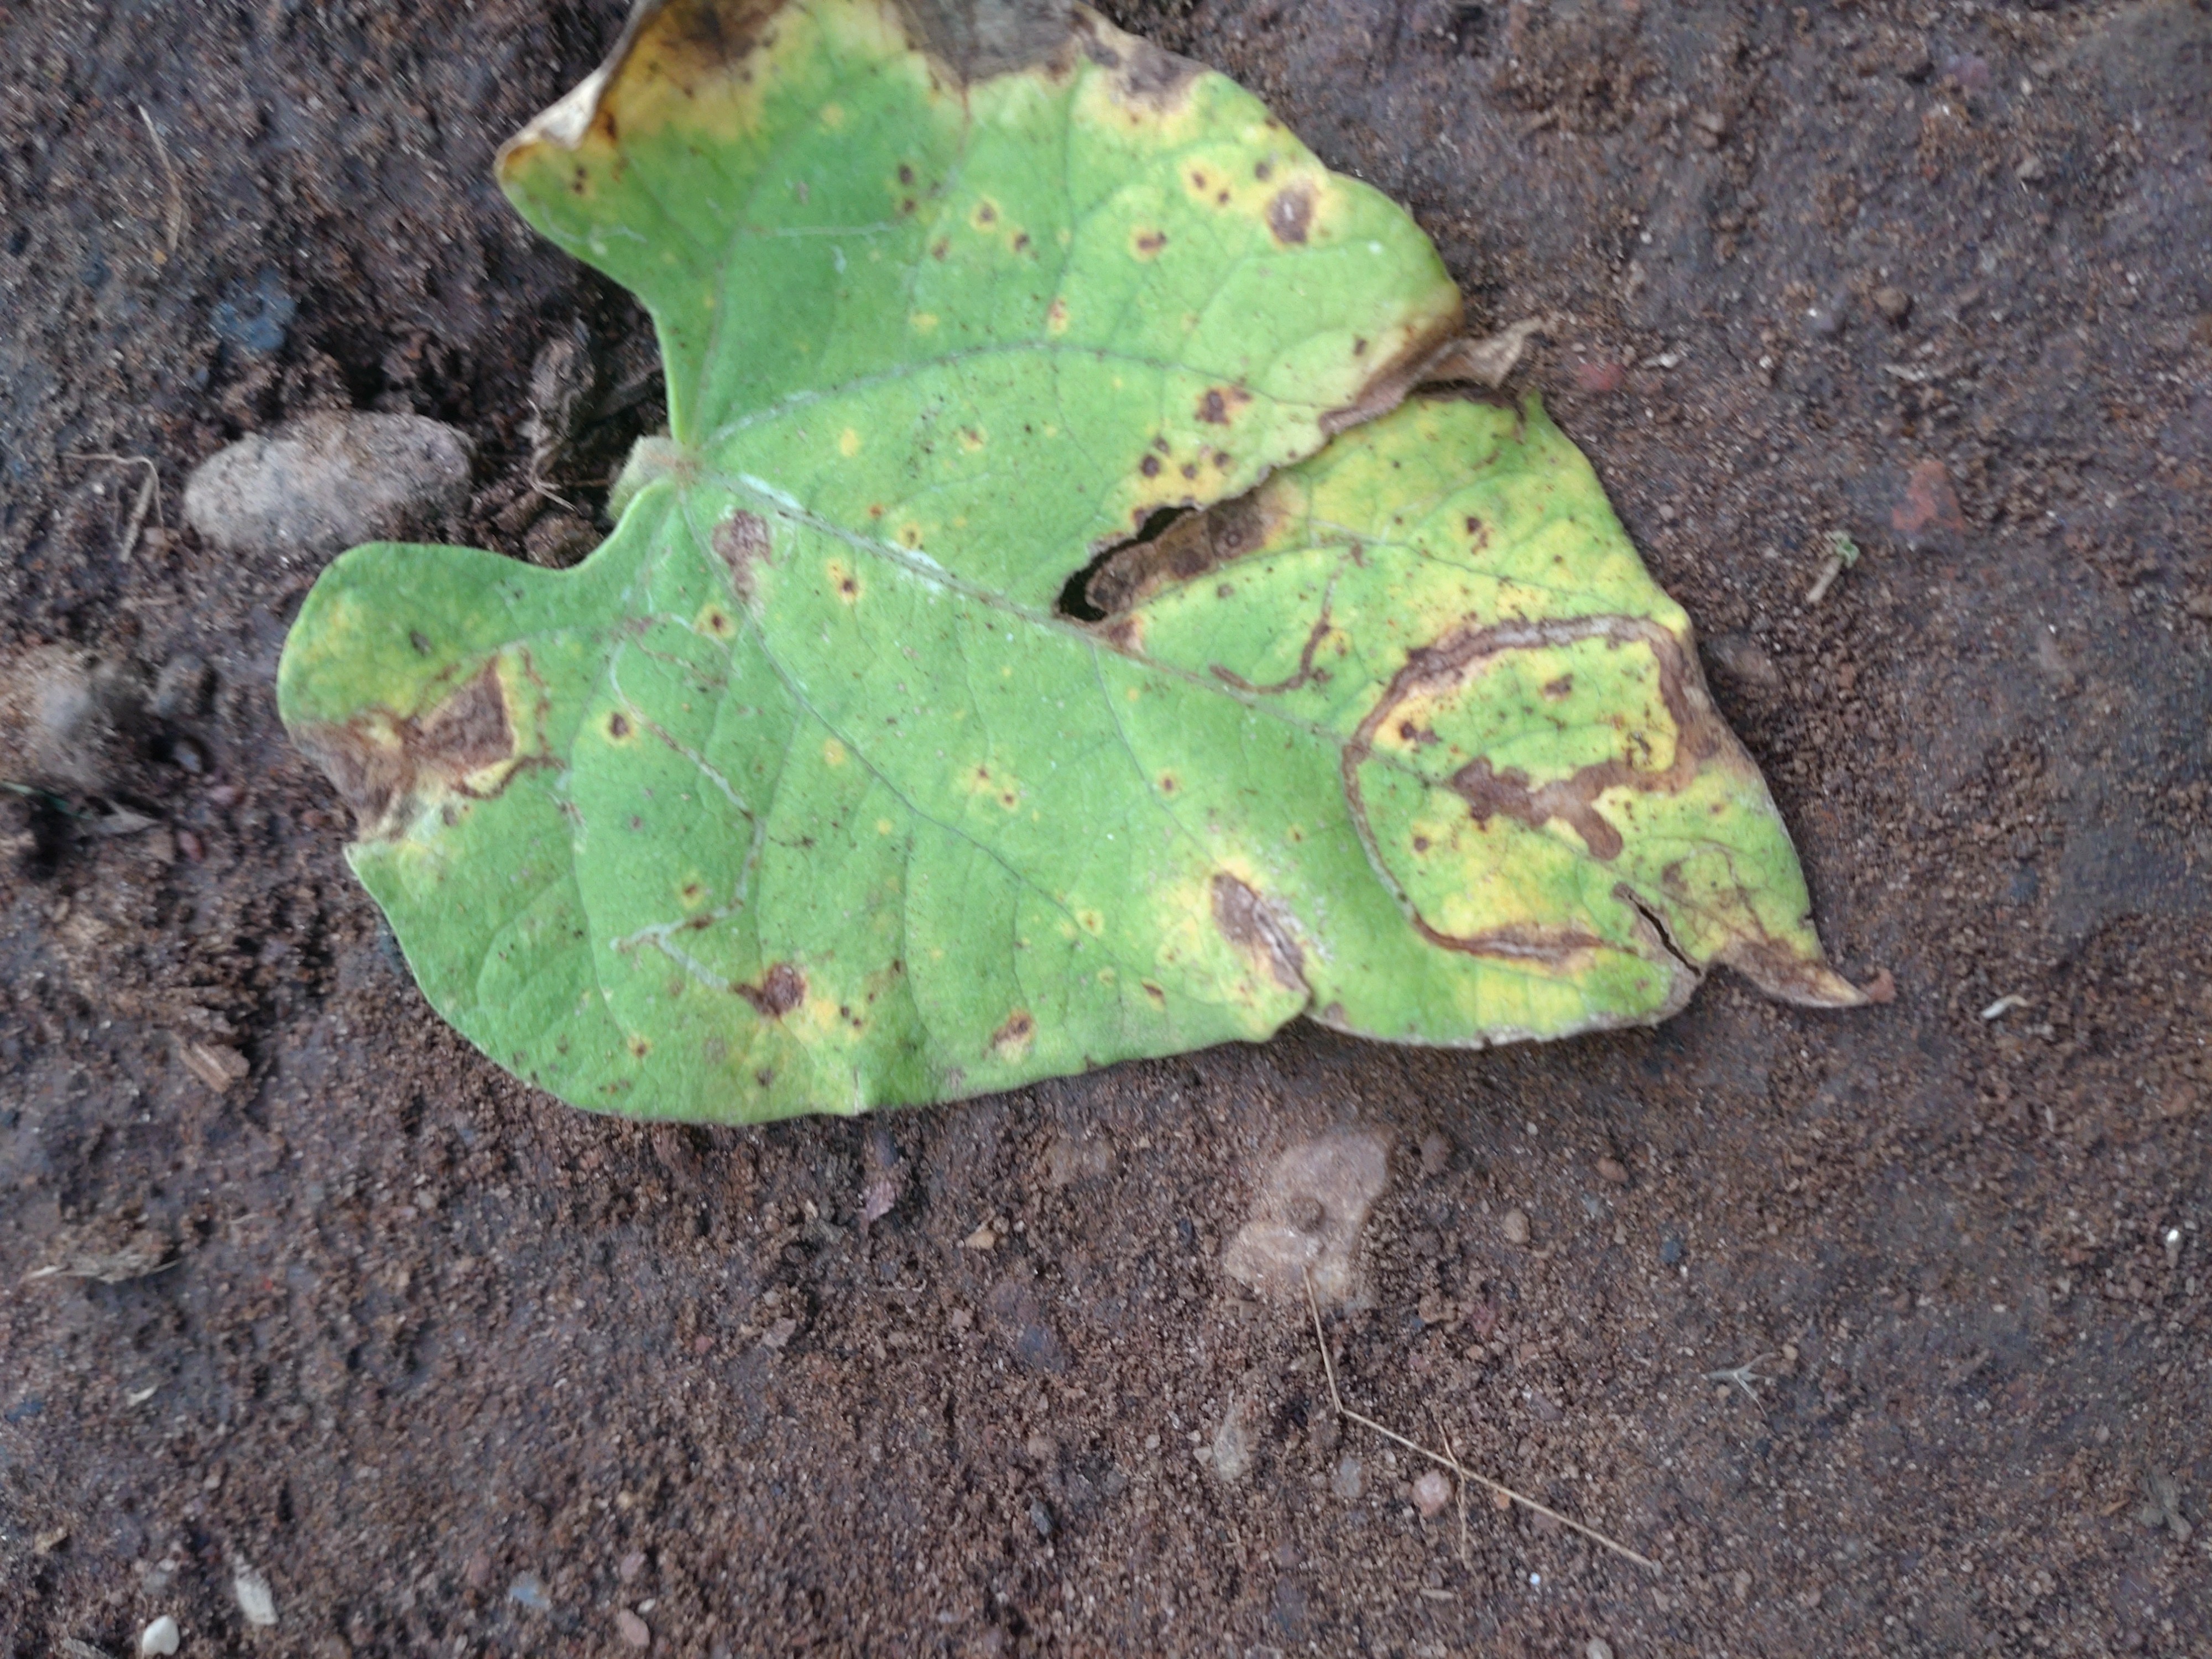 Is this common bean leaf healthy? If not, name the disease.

anthracnose
